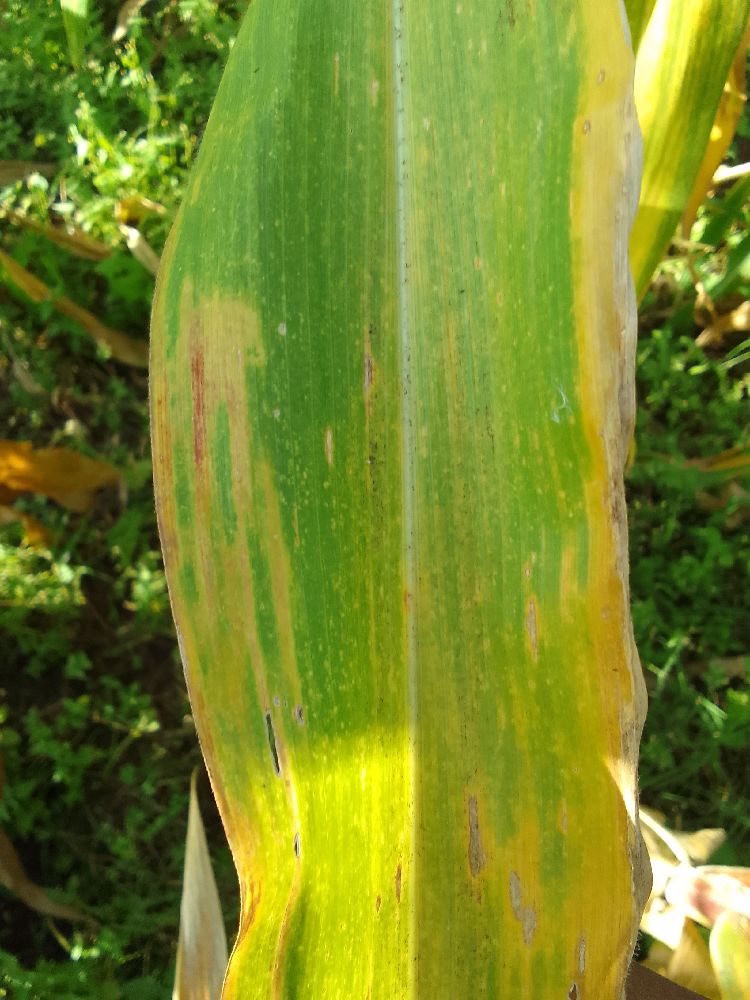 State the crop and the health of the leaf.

maize, maize lethal necrosis
